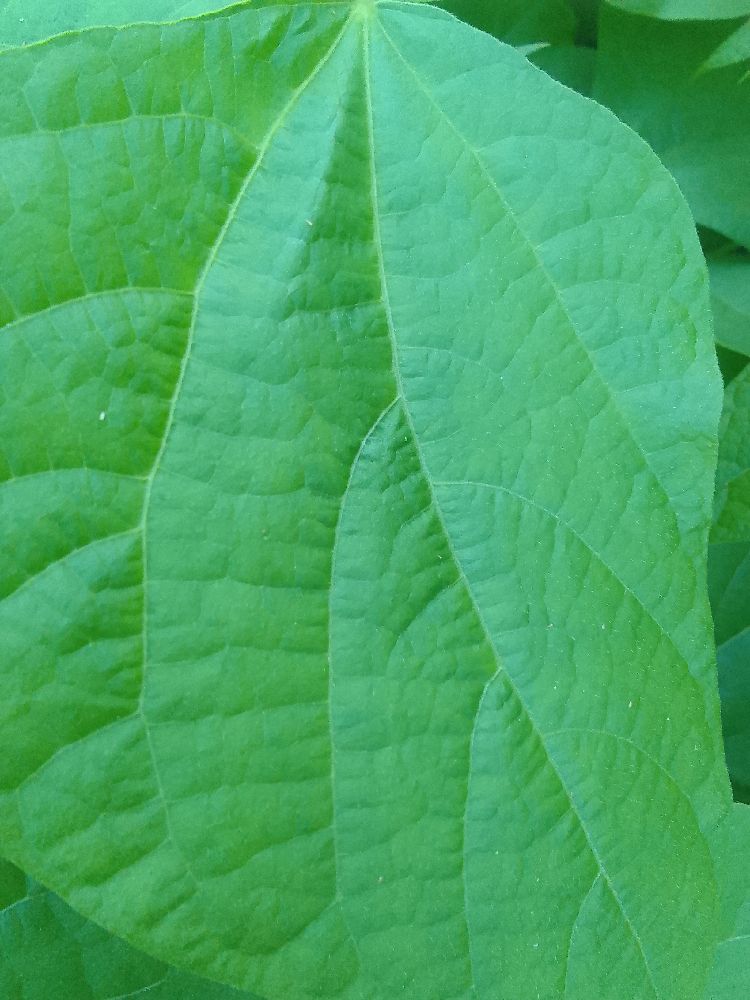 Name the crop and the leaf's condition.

common bean, healthy
